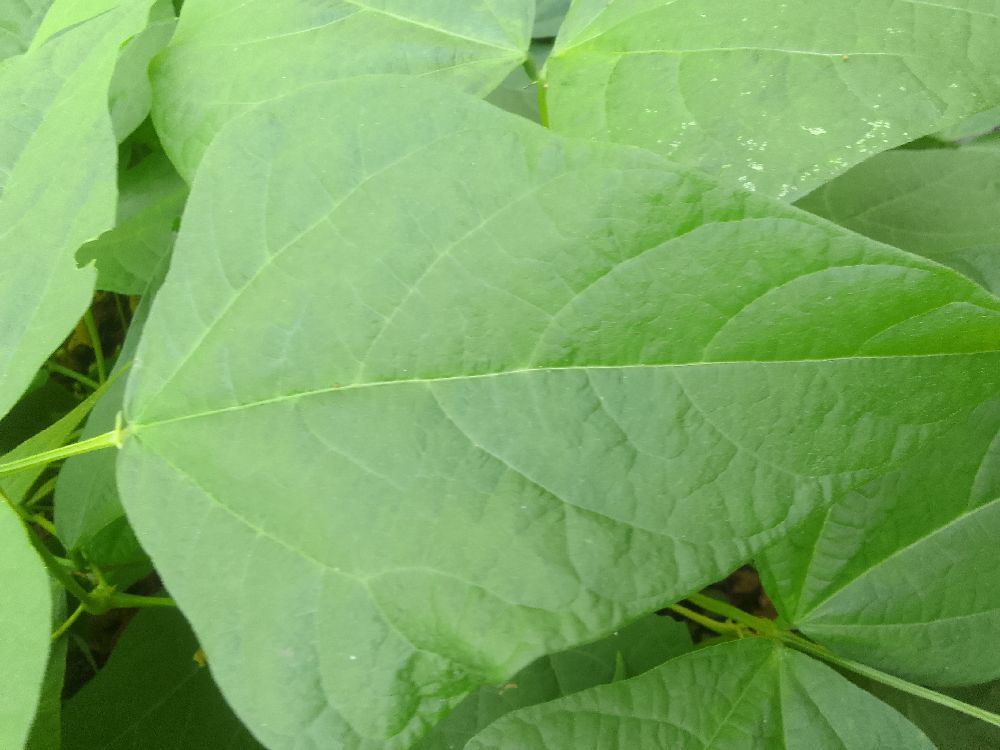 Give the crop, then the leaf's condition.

common bean, healthy
